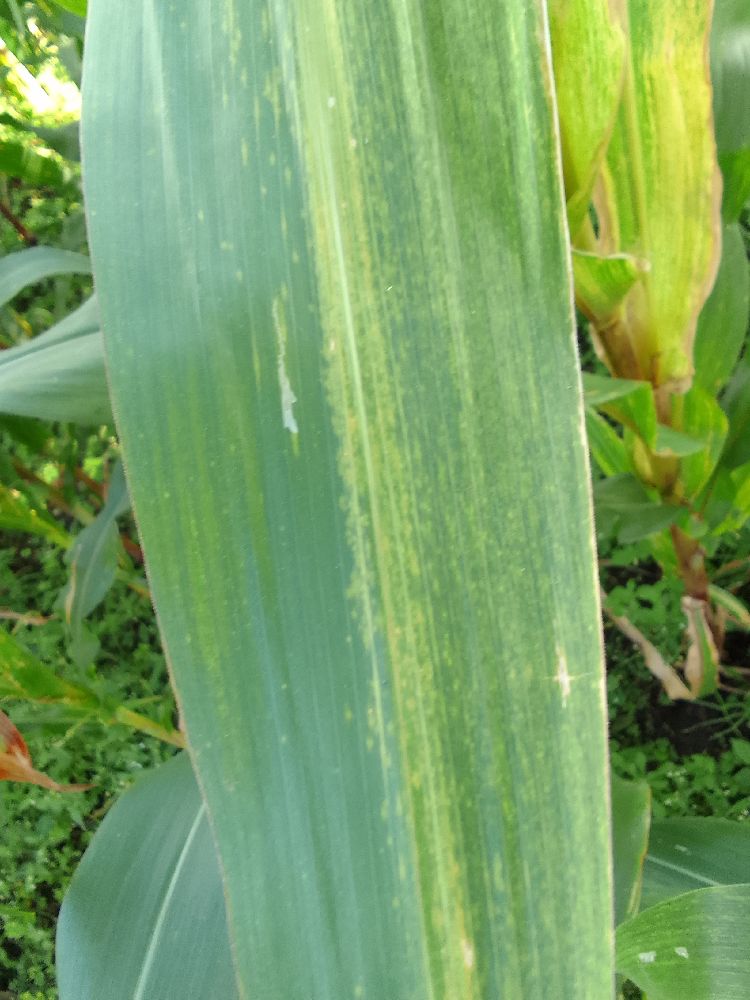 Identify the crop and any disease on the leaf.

maize, maize lethal necrosis
